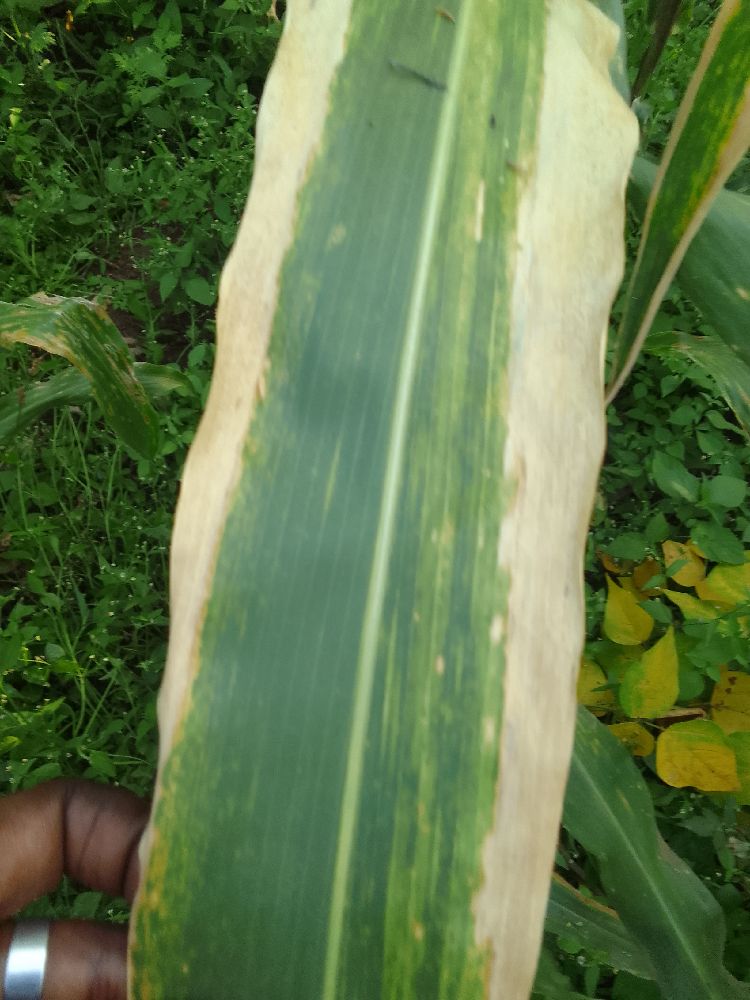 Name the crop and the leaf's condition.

maize, maize lethal necrosis
